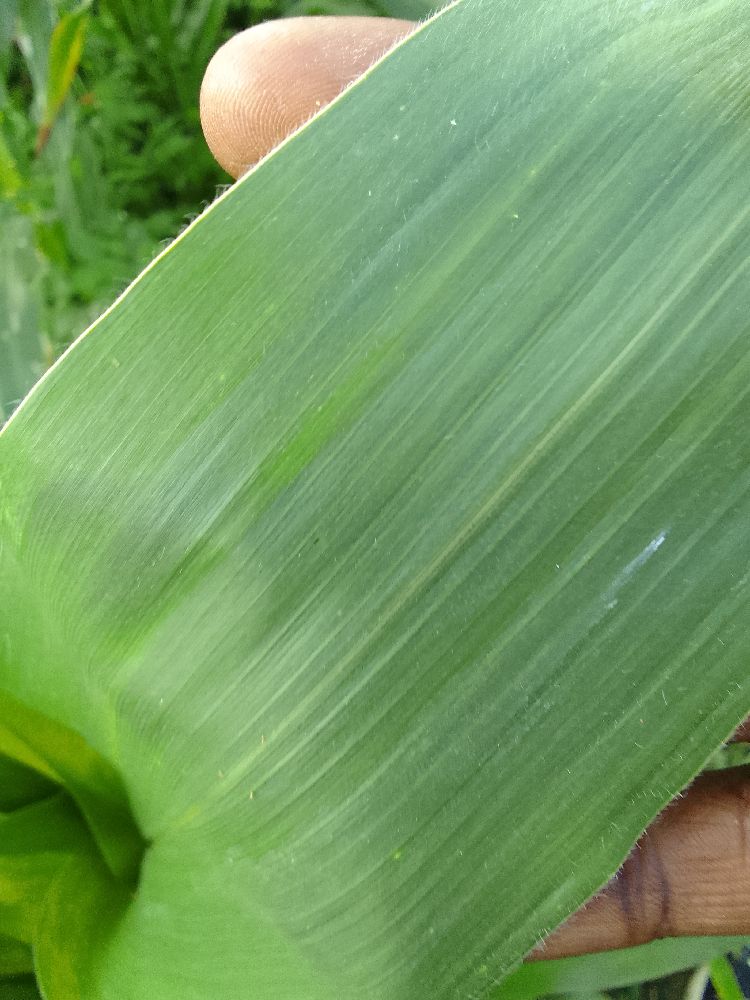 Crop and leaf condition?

maize, healthy
